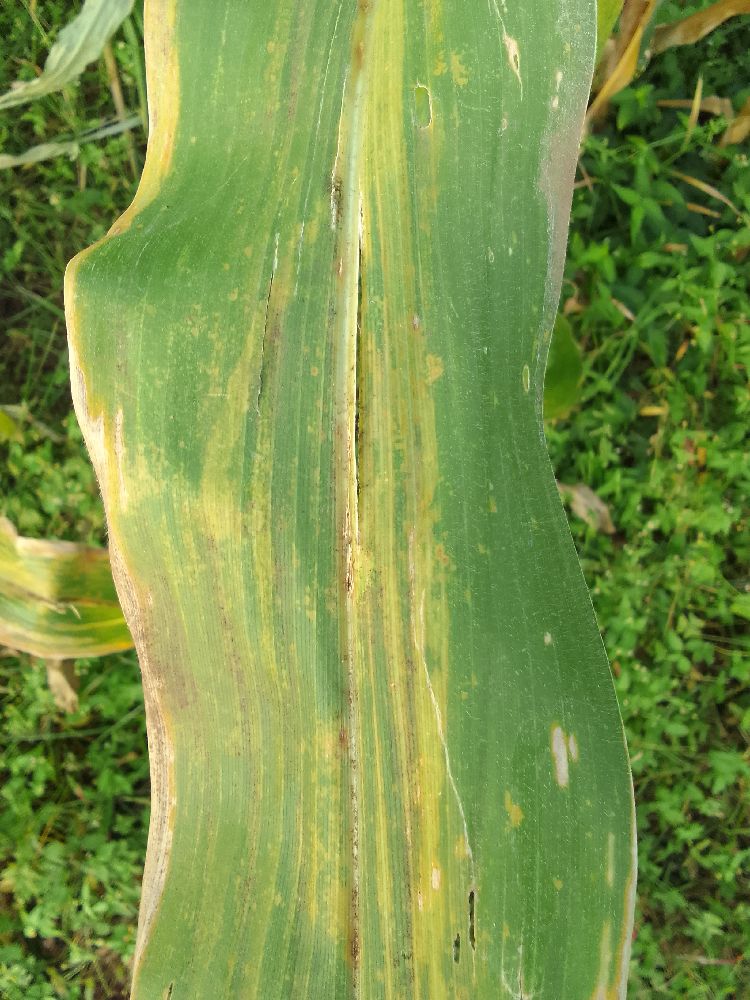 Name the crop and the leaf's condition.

maize, maize lethal necrosis
